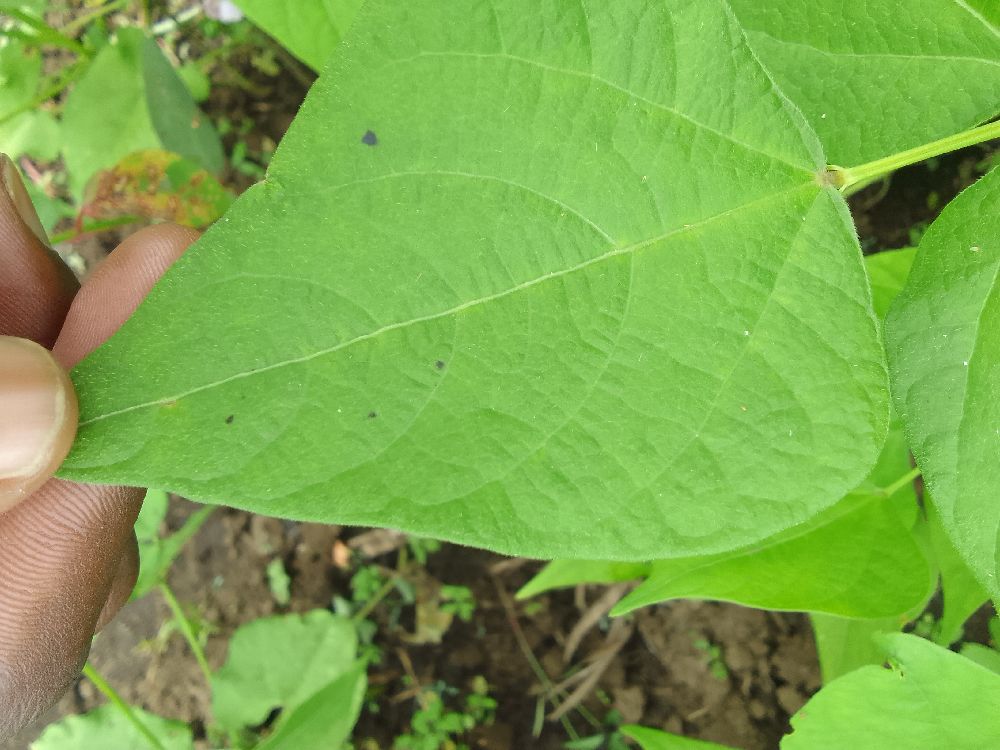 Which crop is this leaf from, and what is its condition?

common bean, healthy
